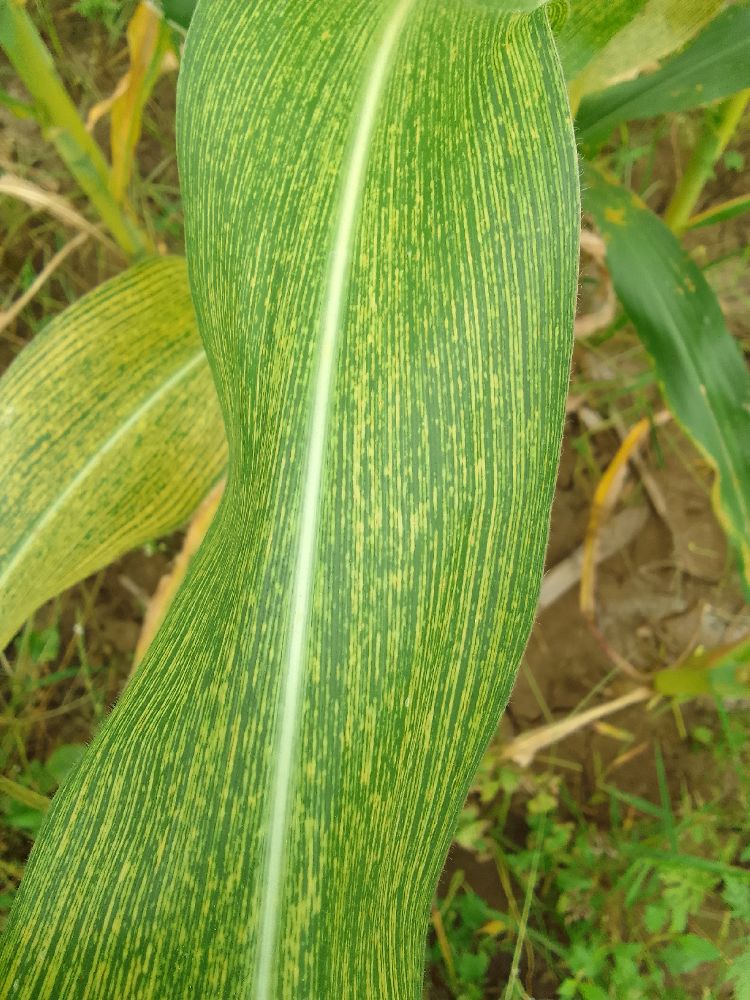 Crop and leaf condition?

maize, maize streak virus
